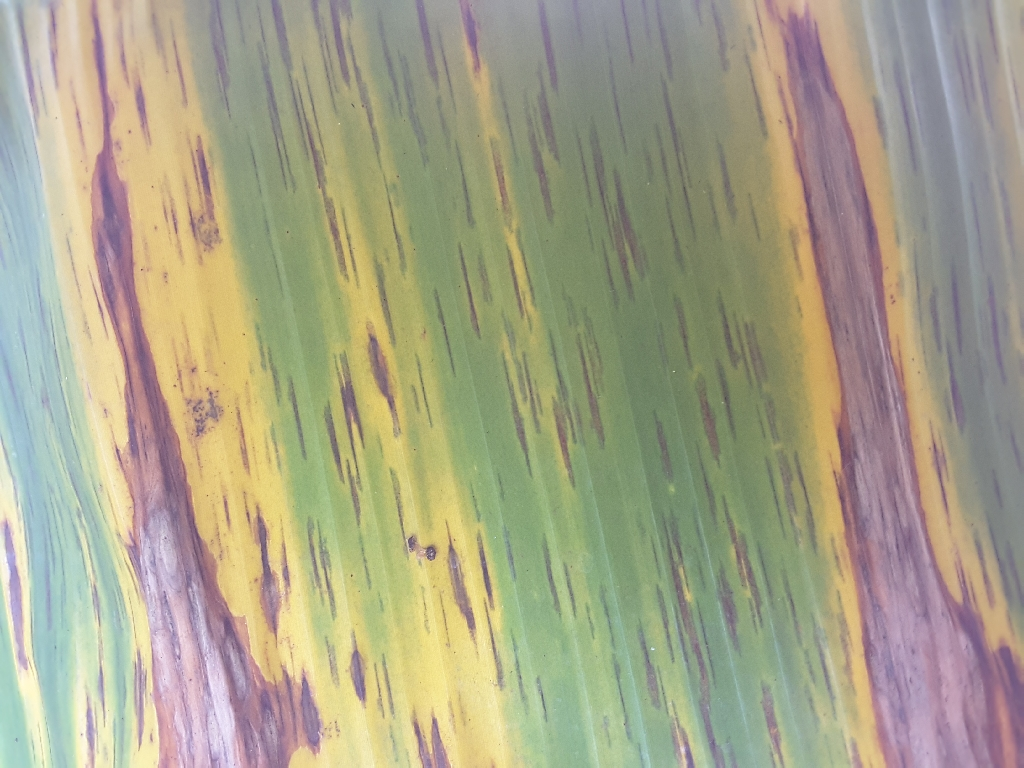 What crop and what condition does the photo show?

banana, black sigatoka
